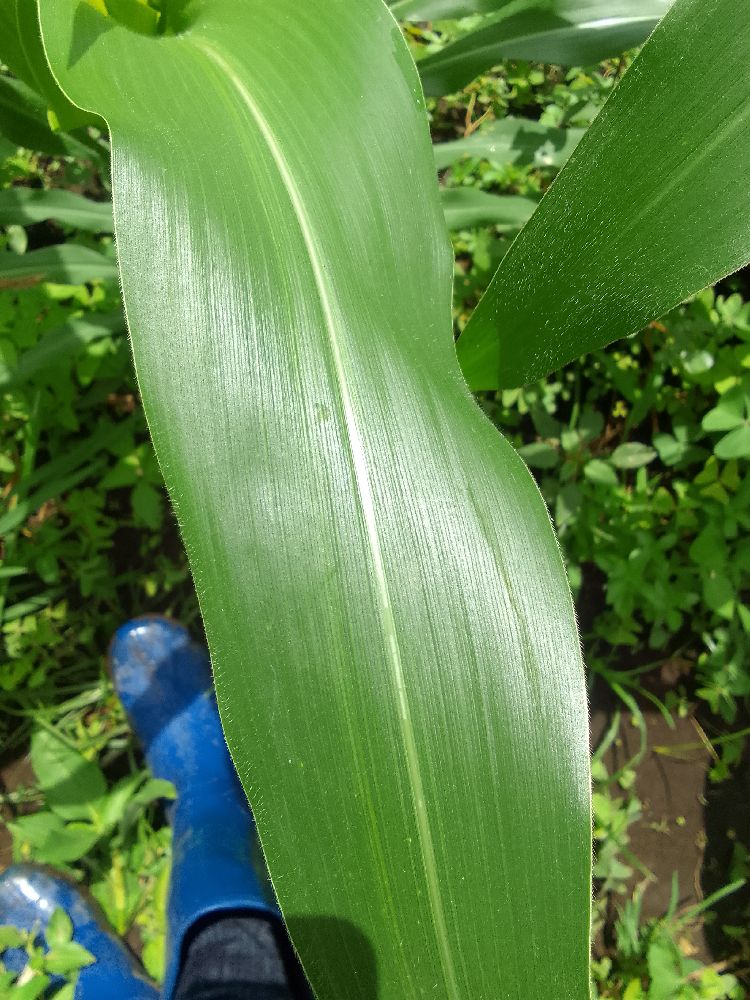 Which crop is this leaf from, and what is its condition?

maize, healthy
